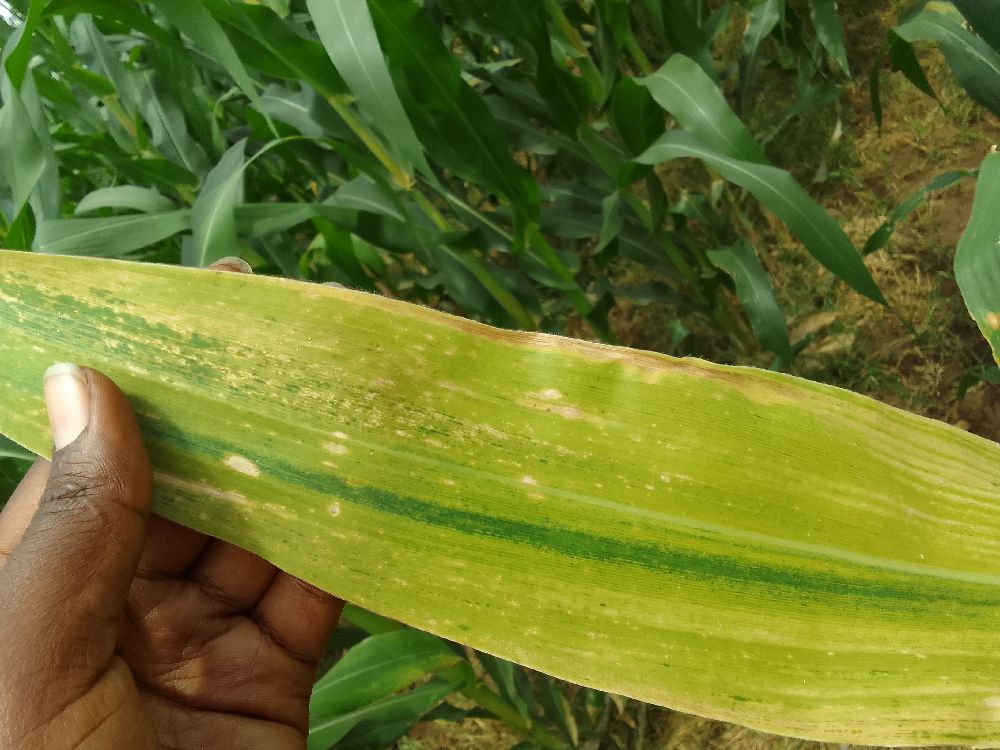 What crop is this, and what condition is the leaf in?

maize, maize lethal necrosis
